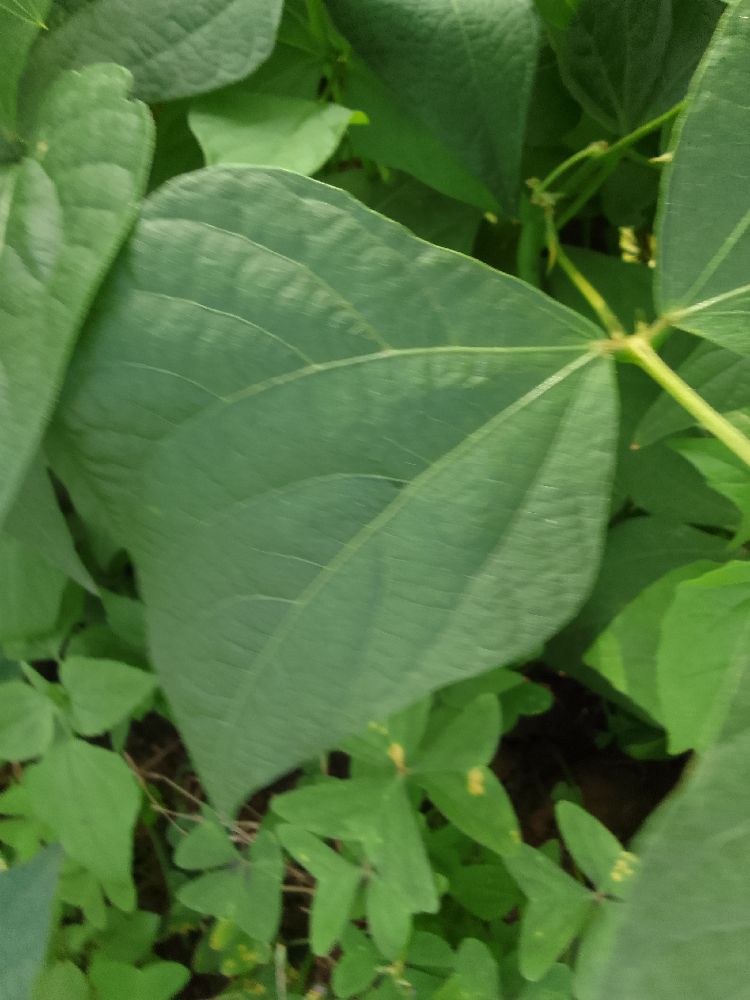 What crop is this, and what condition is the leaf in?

common bean, healthy
